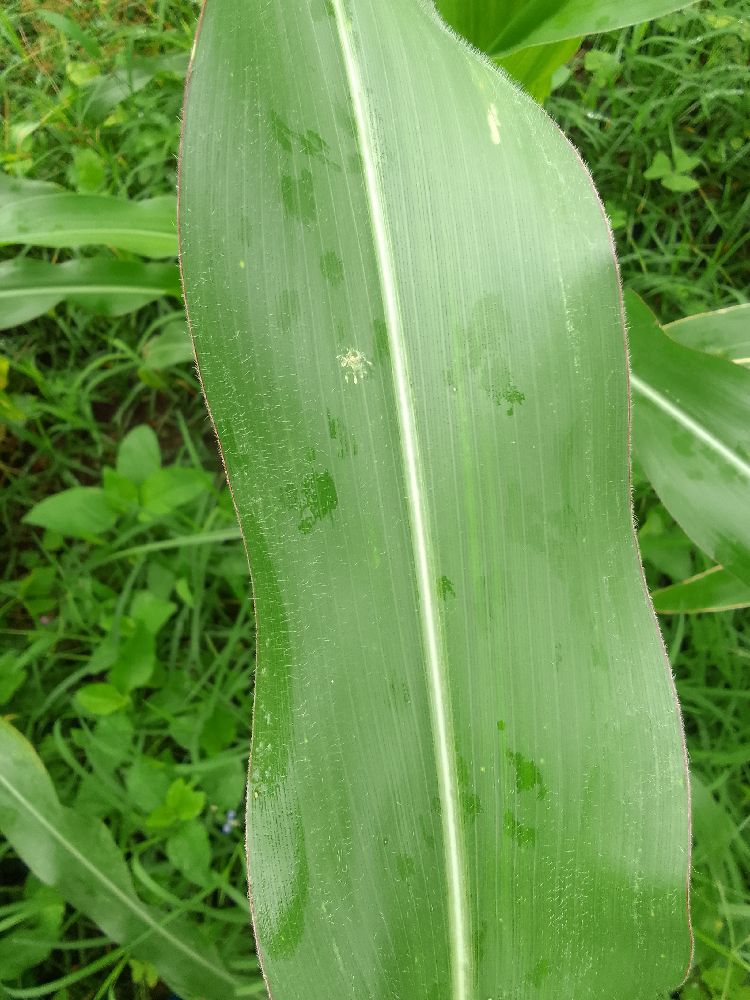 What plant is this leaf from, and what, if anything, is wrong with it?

maize, healthy
